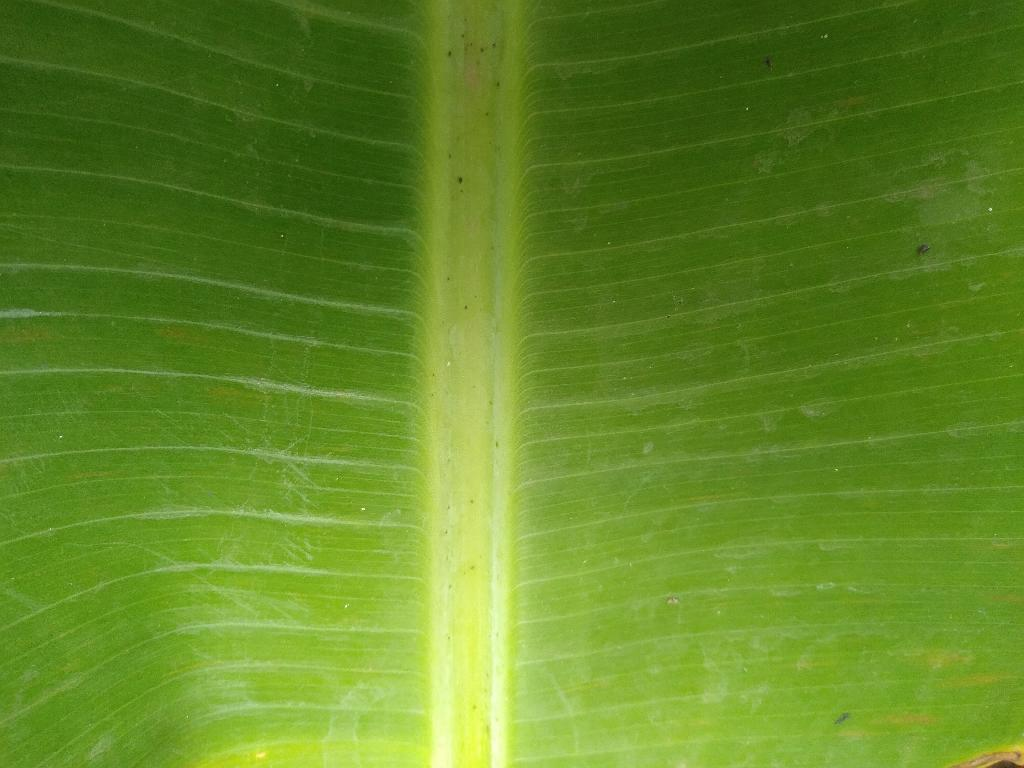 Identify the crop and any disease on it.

banana, healthy
